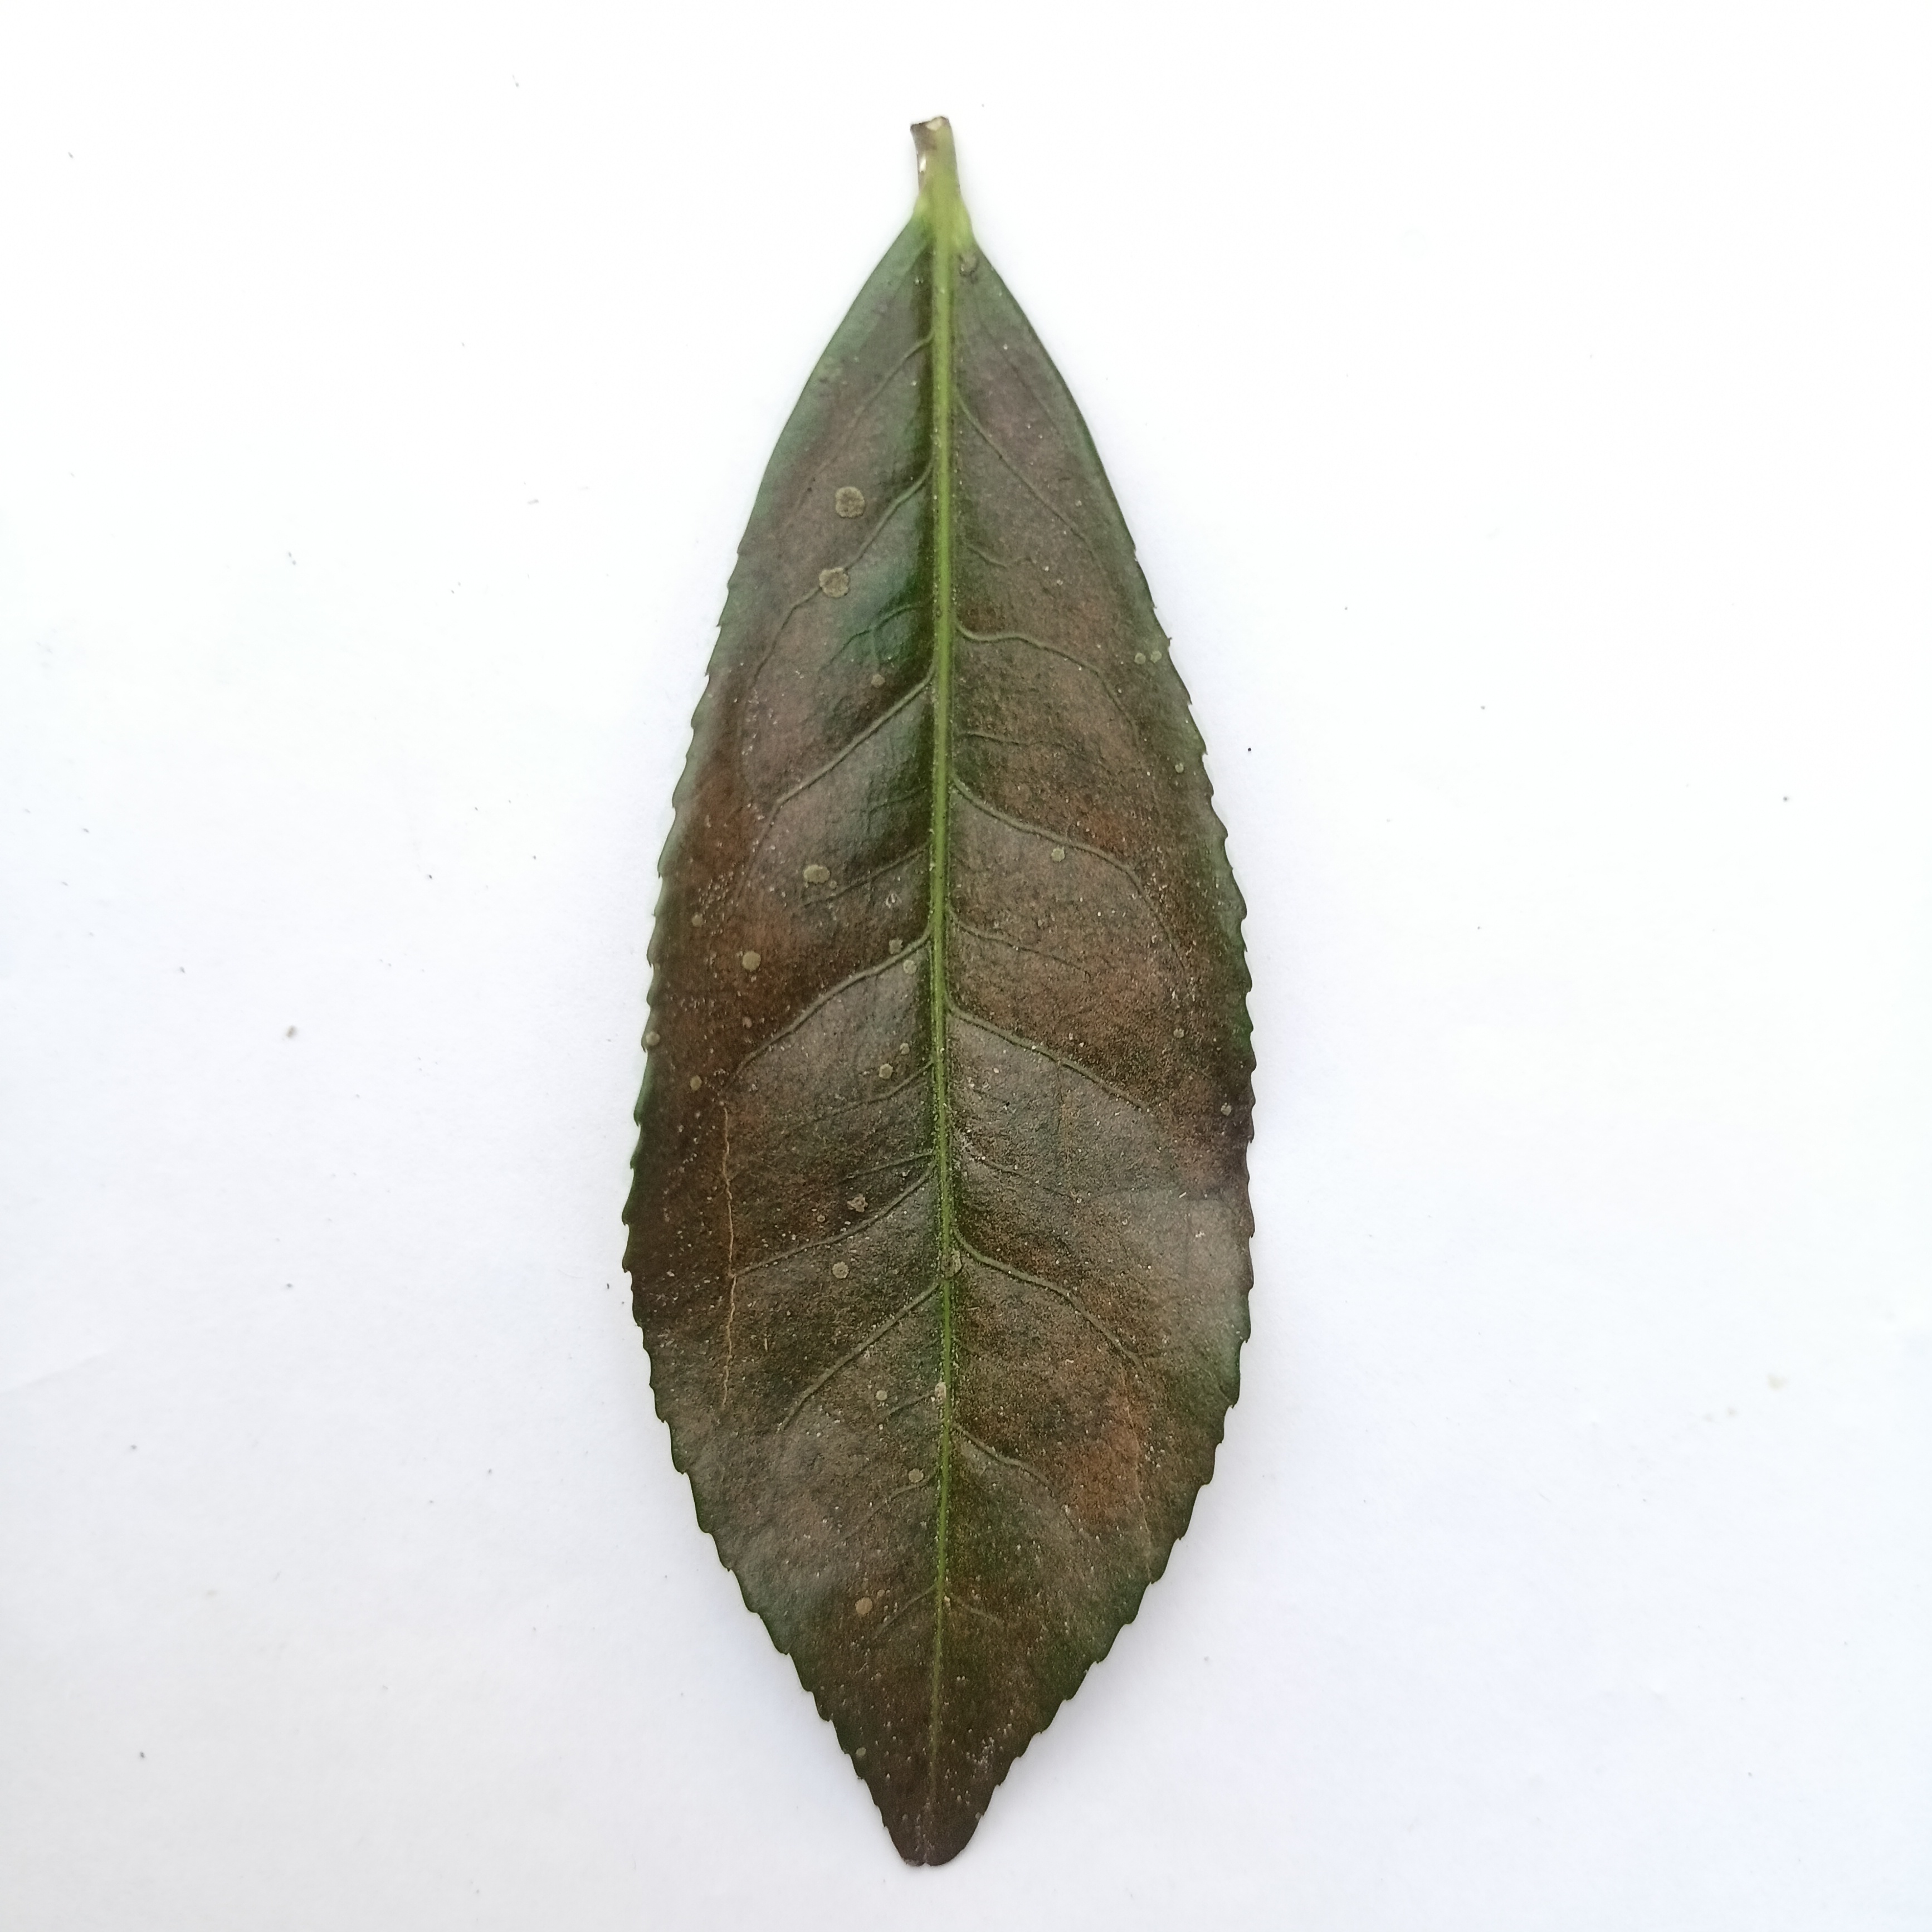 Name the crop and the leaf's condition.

tea, red rust
